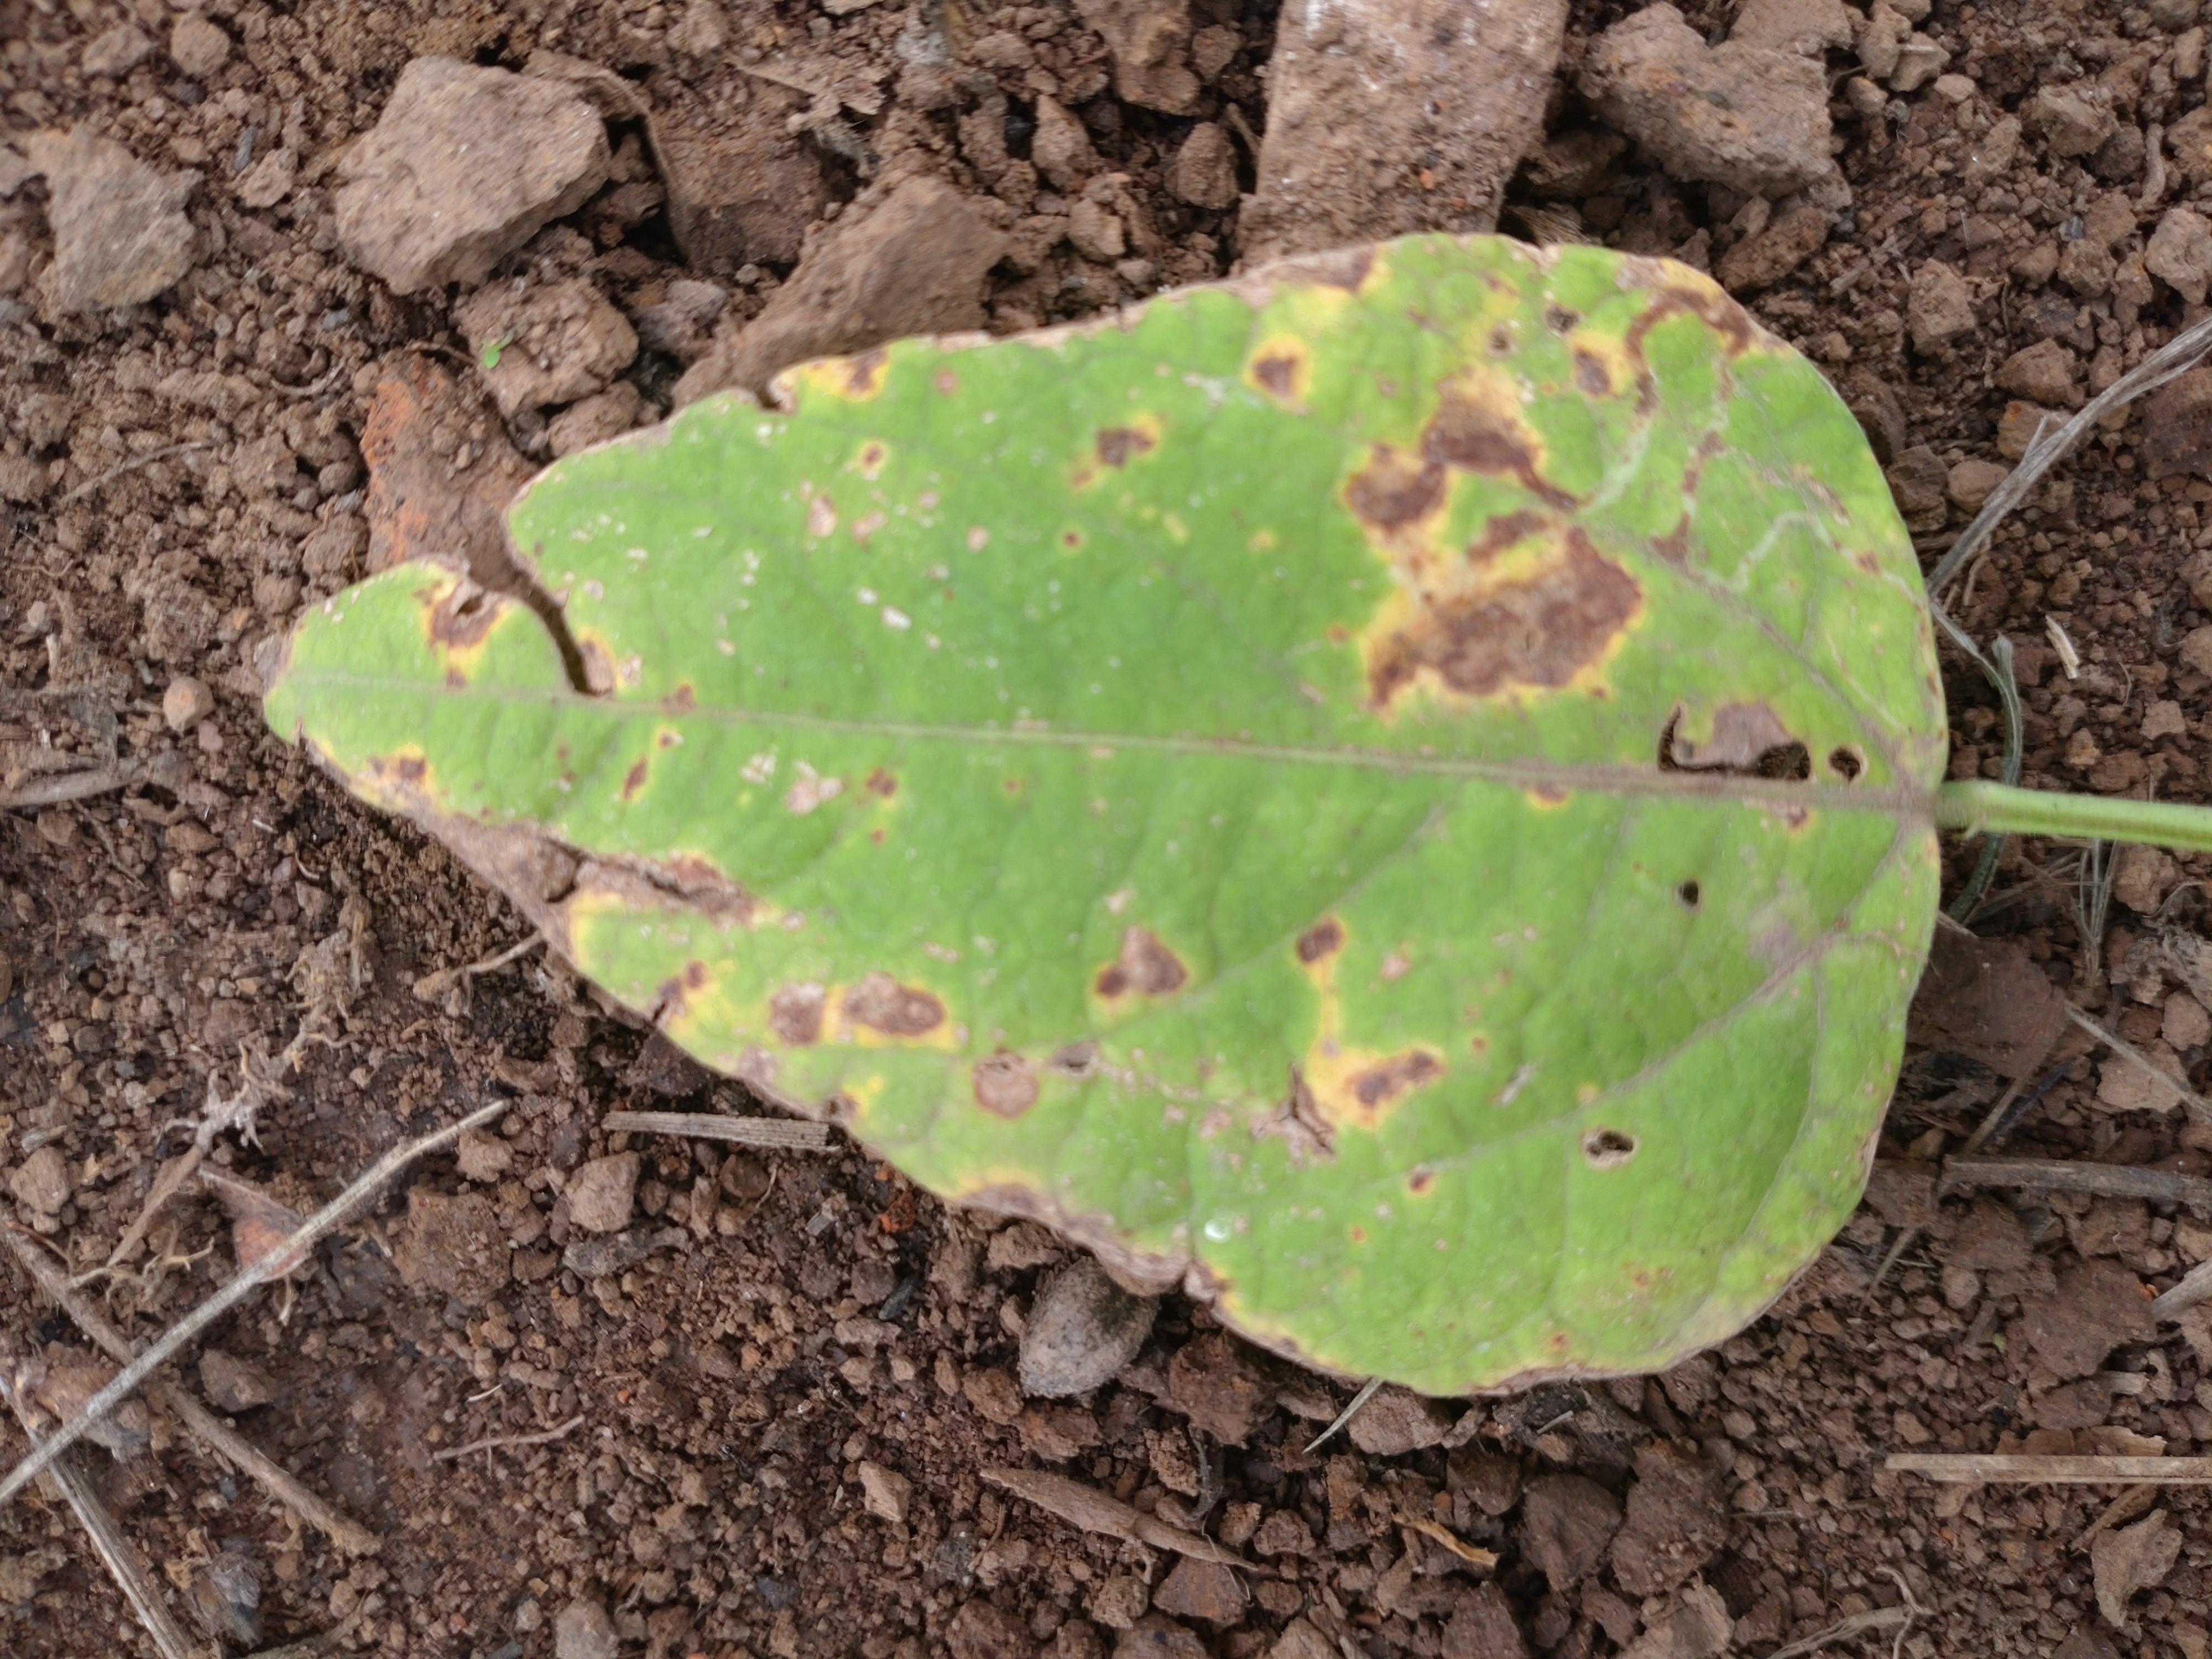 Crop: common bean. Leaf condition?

rust
